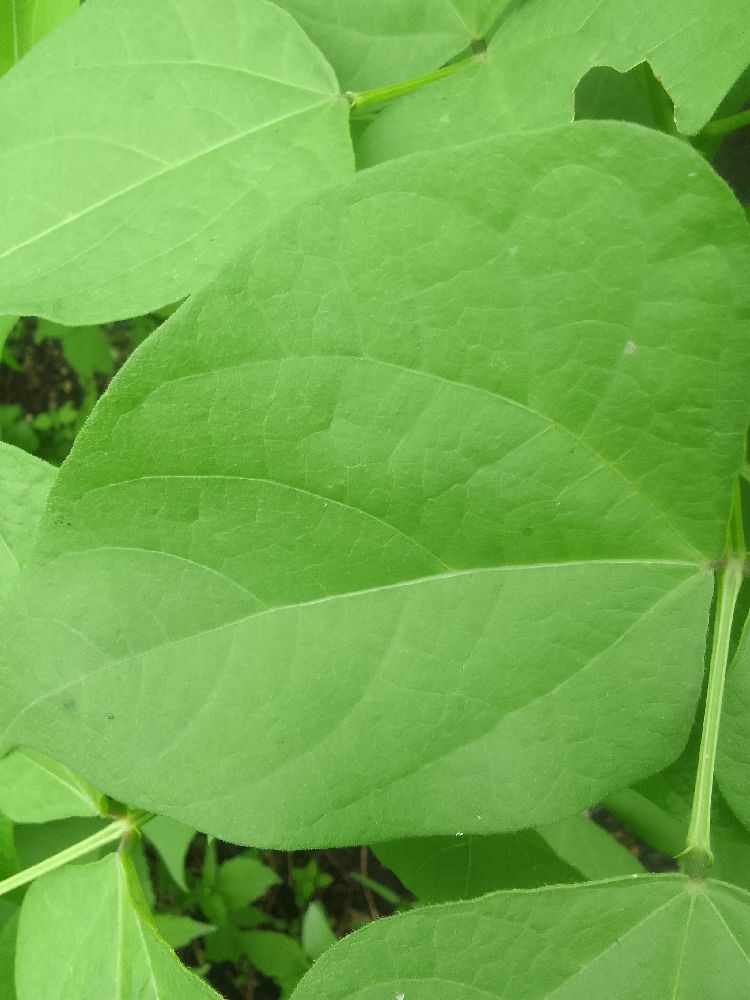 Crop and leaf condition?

common bean, healthy
